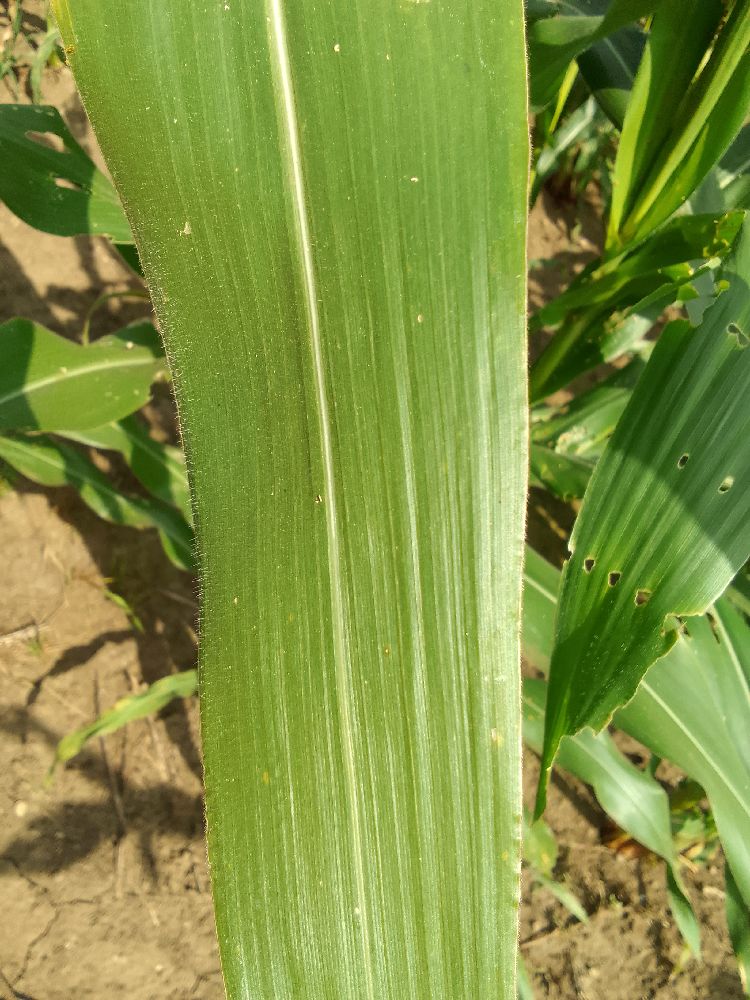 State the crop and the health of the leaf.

maize, healthy
